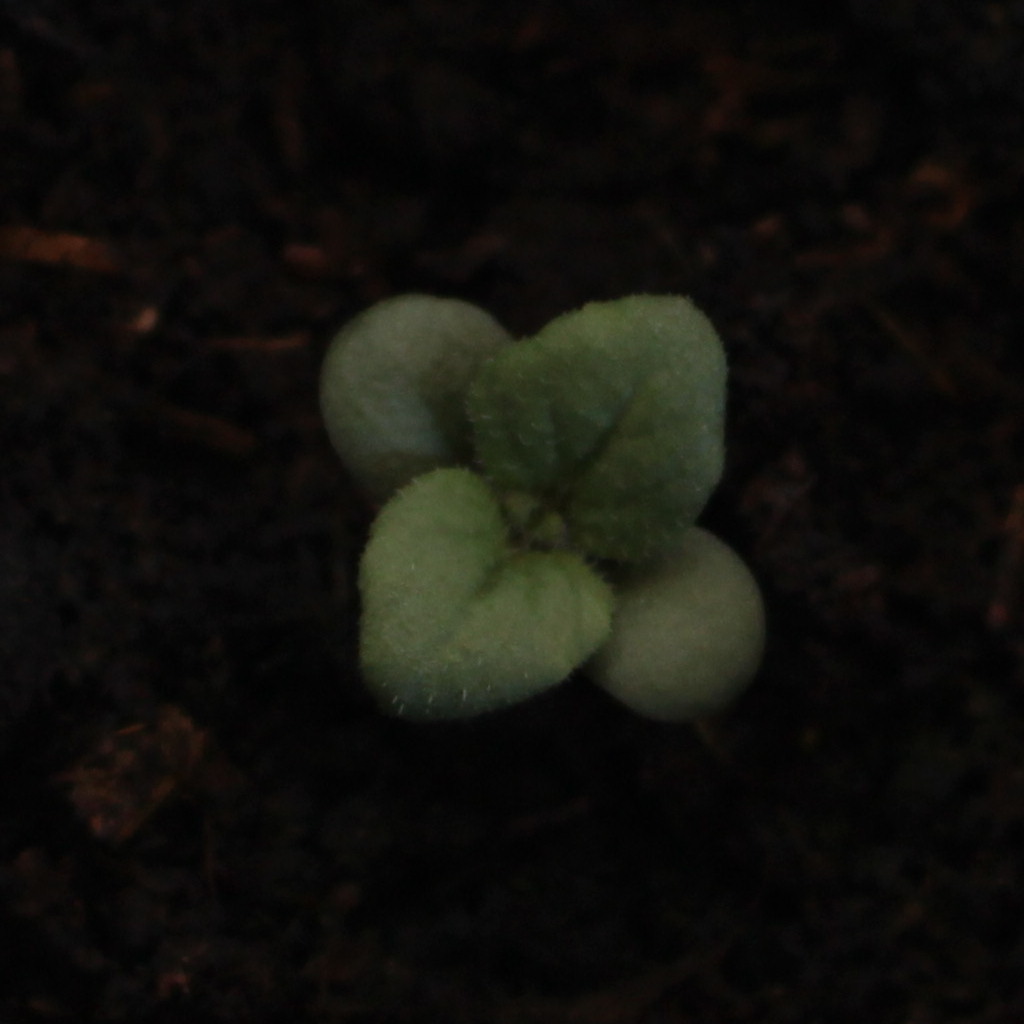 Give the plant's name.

Veronica persica
